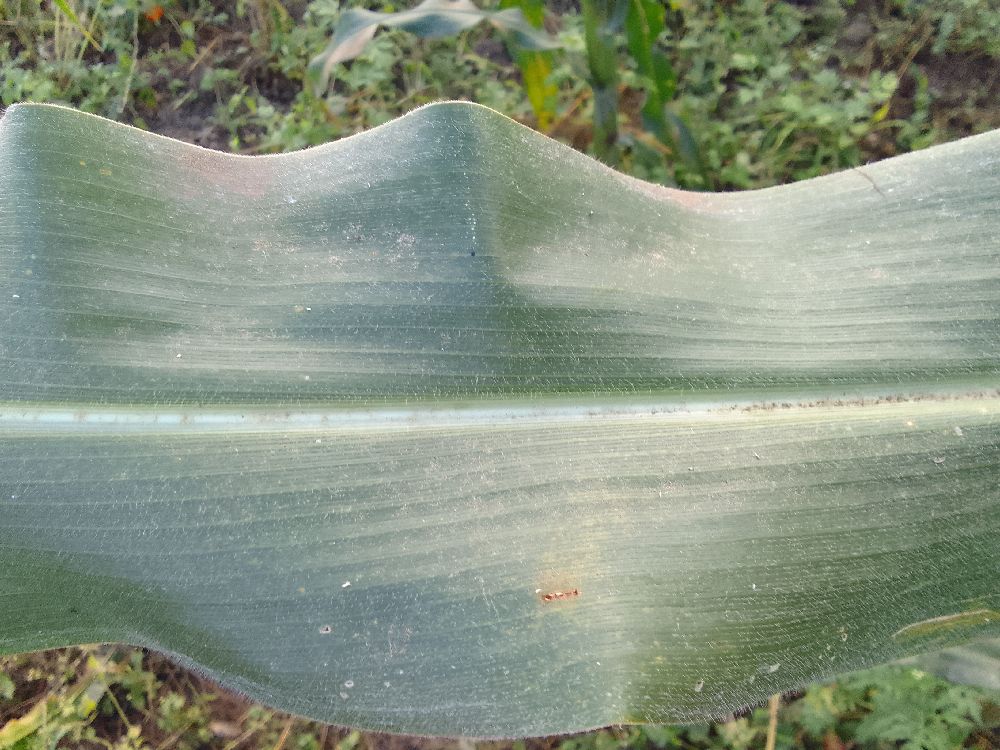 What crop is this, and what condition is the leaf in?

maize, healthy
